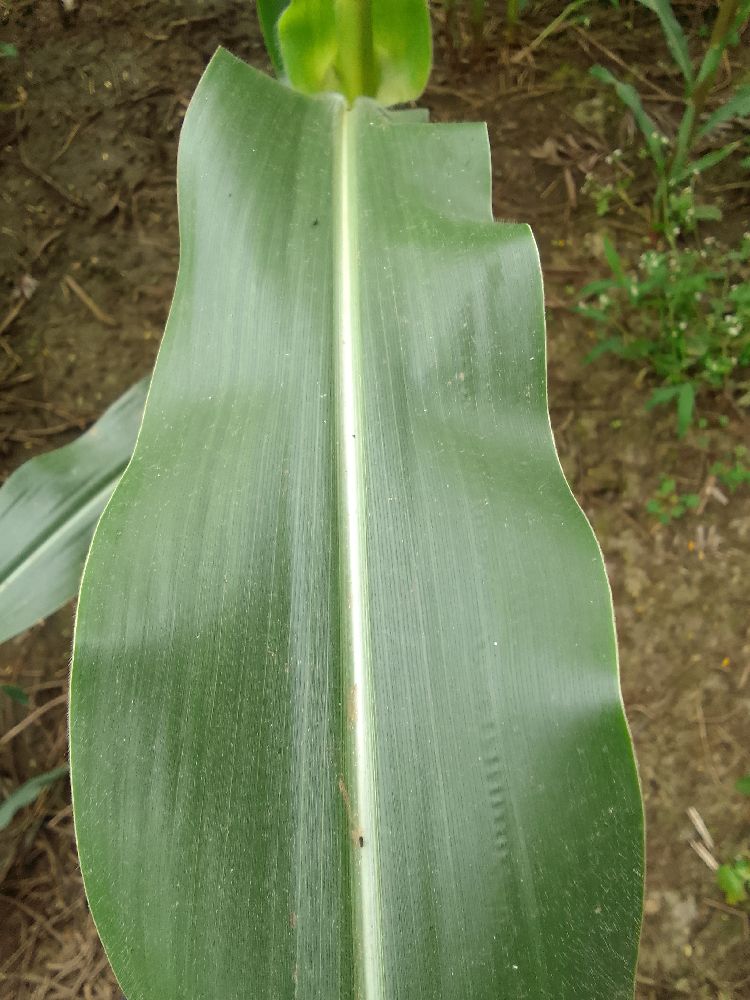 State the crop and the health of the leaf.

maize, healthy
